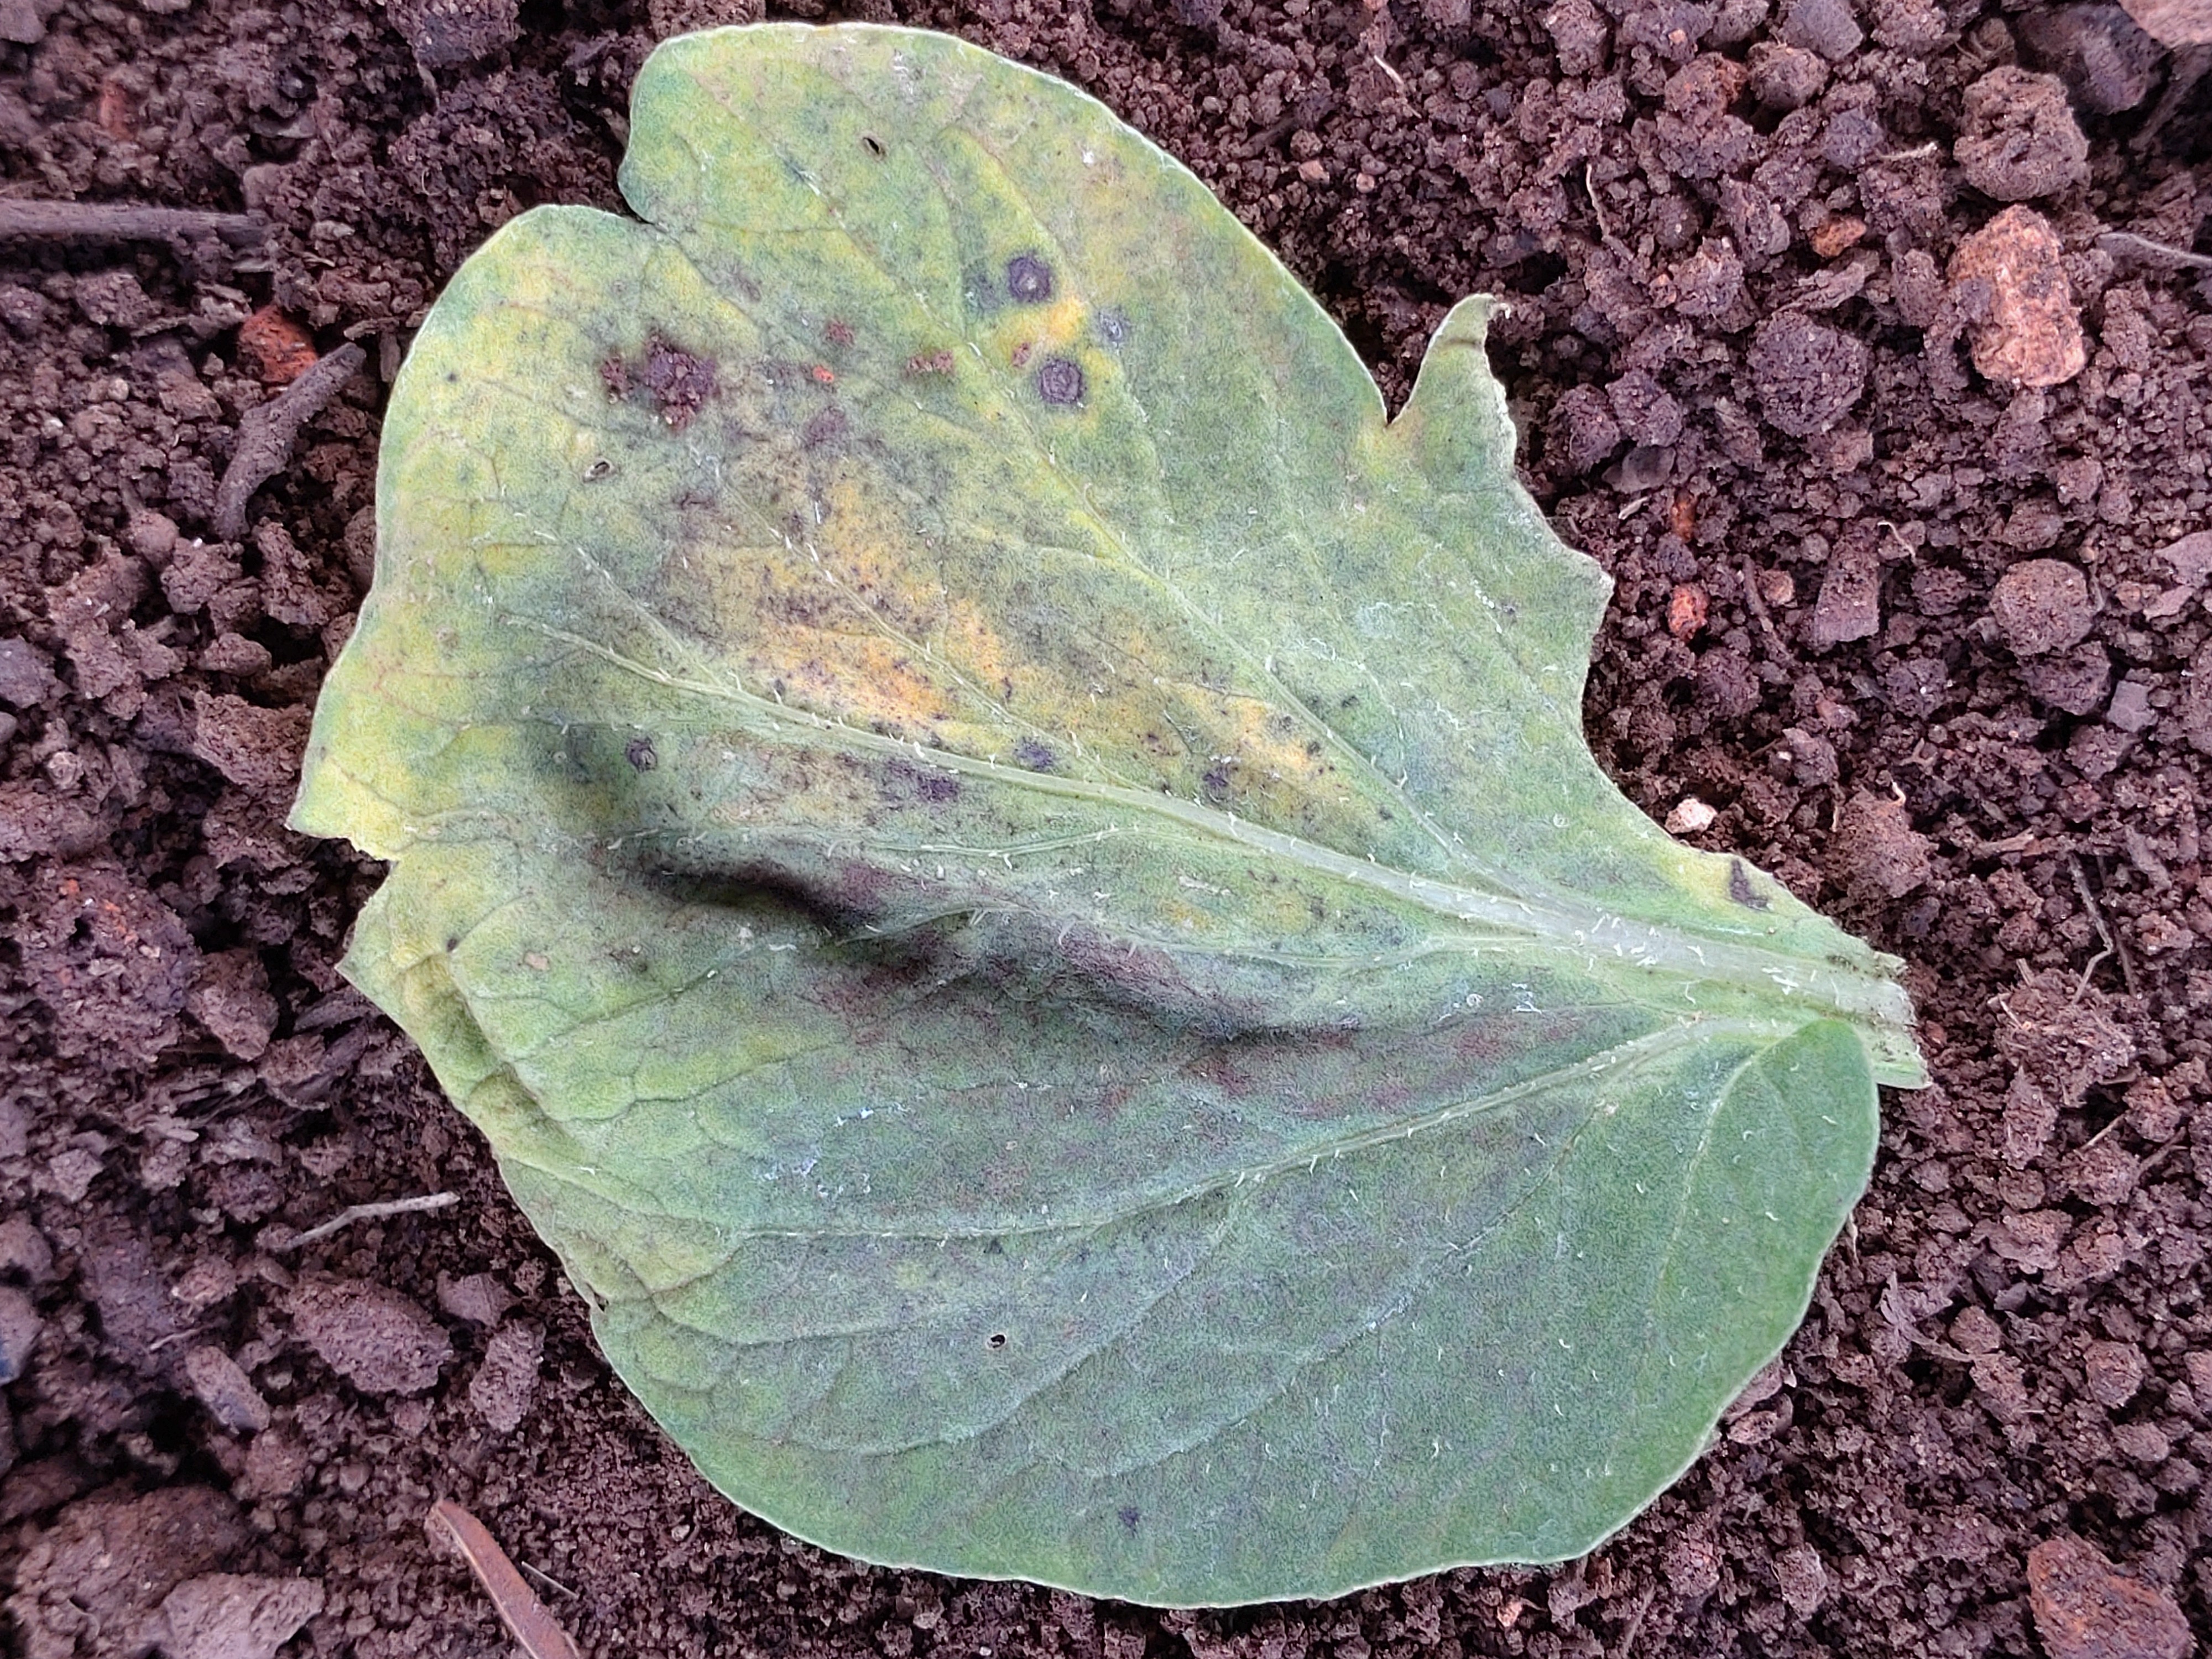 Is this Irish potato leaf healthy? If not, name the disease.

late blight
